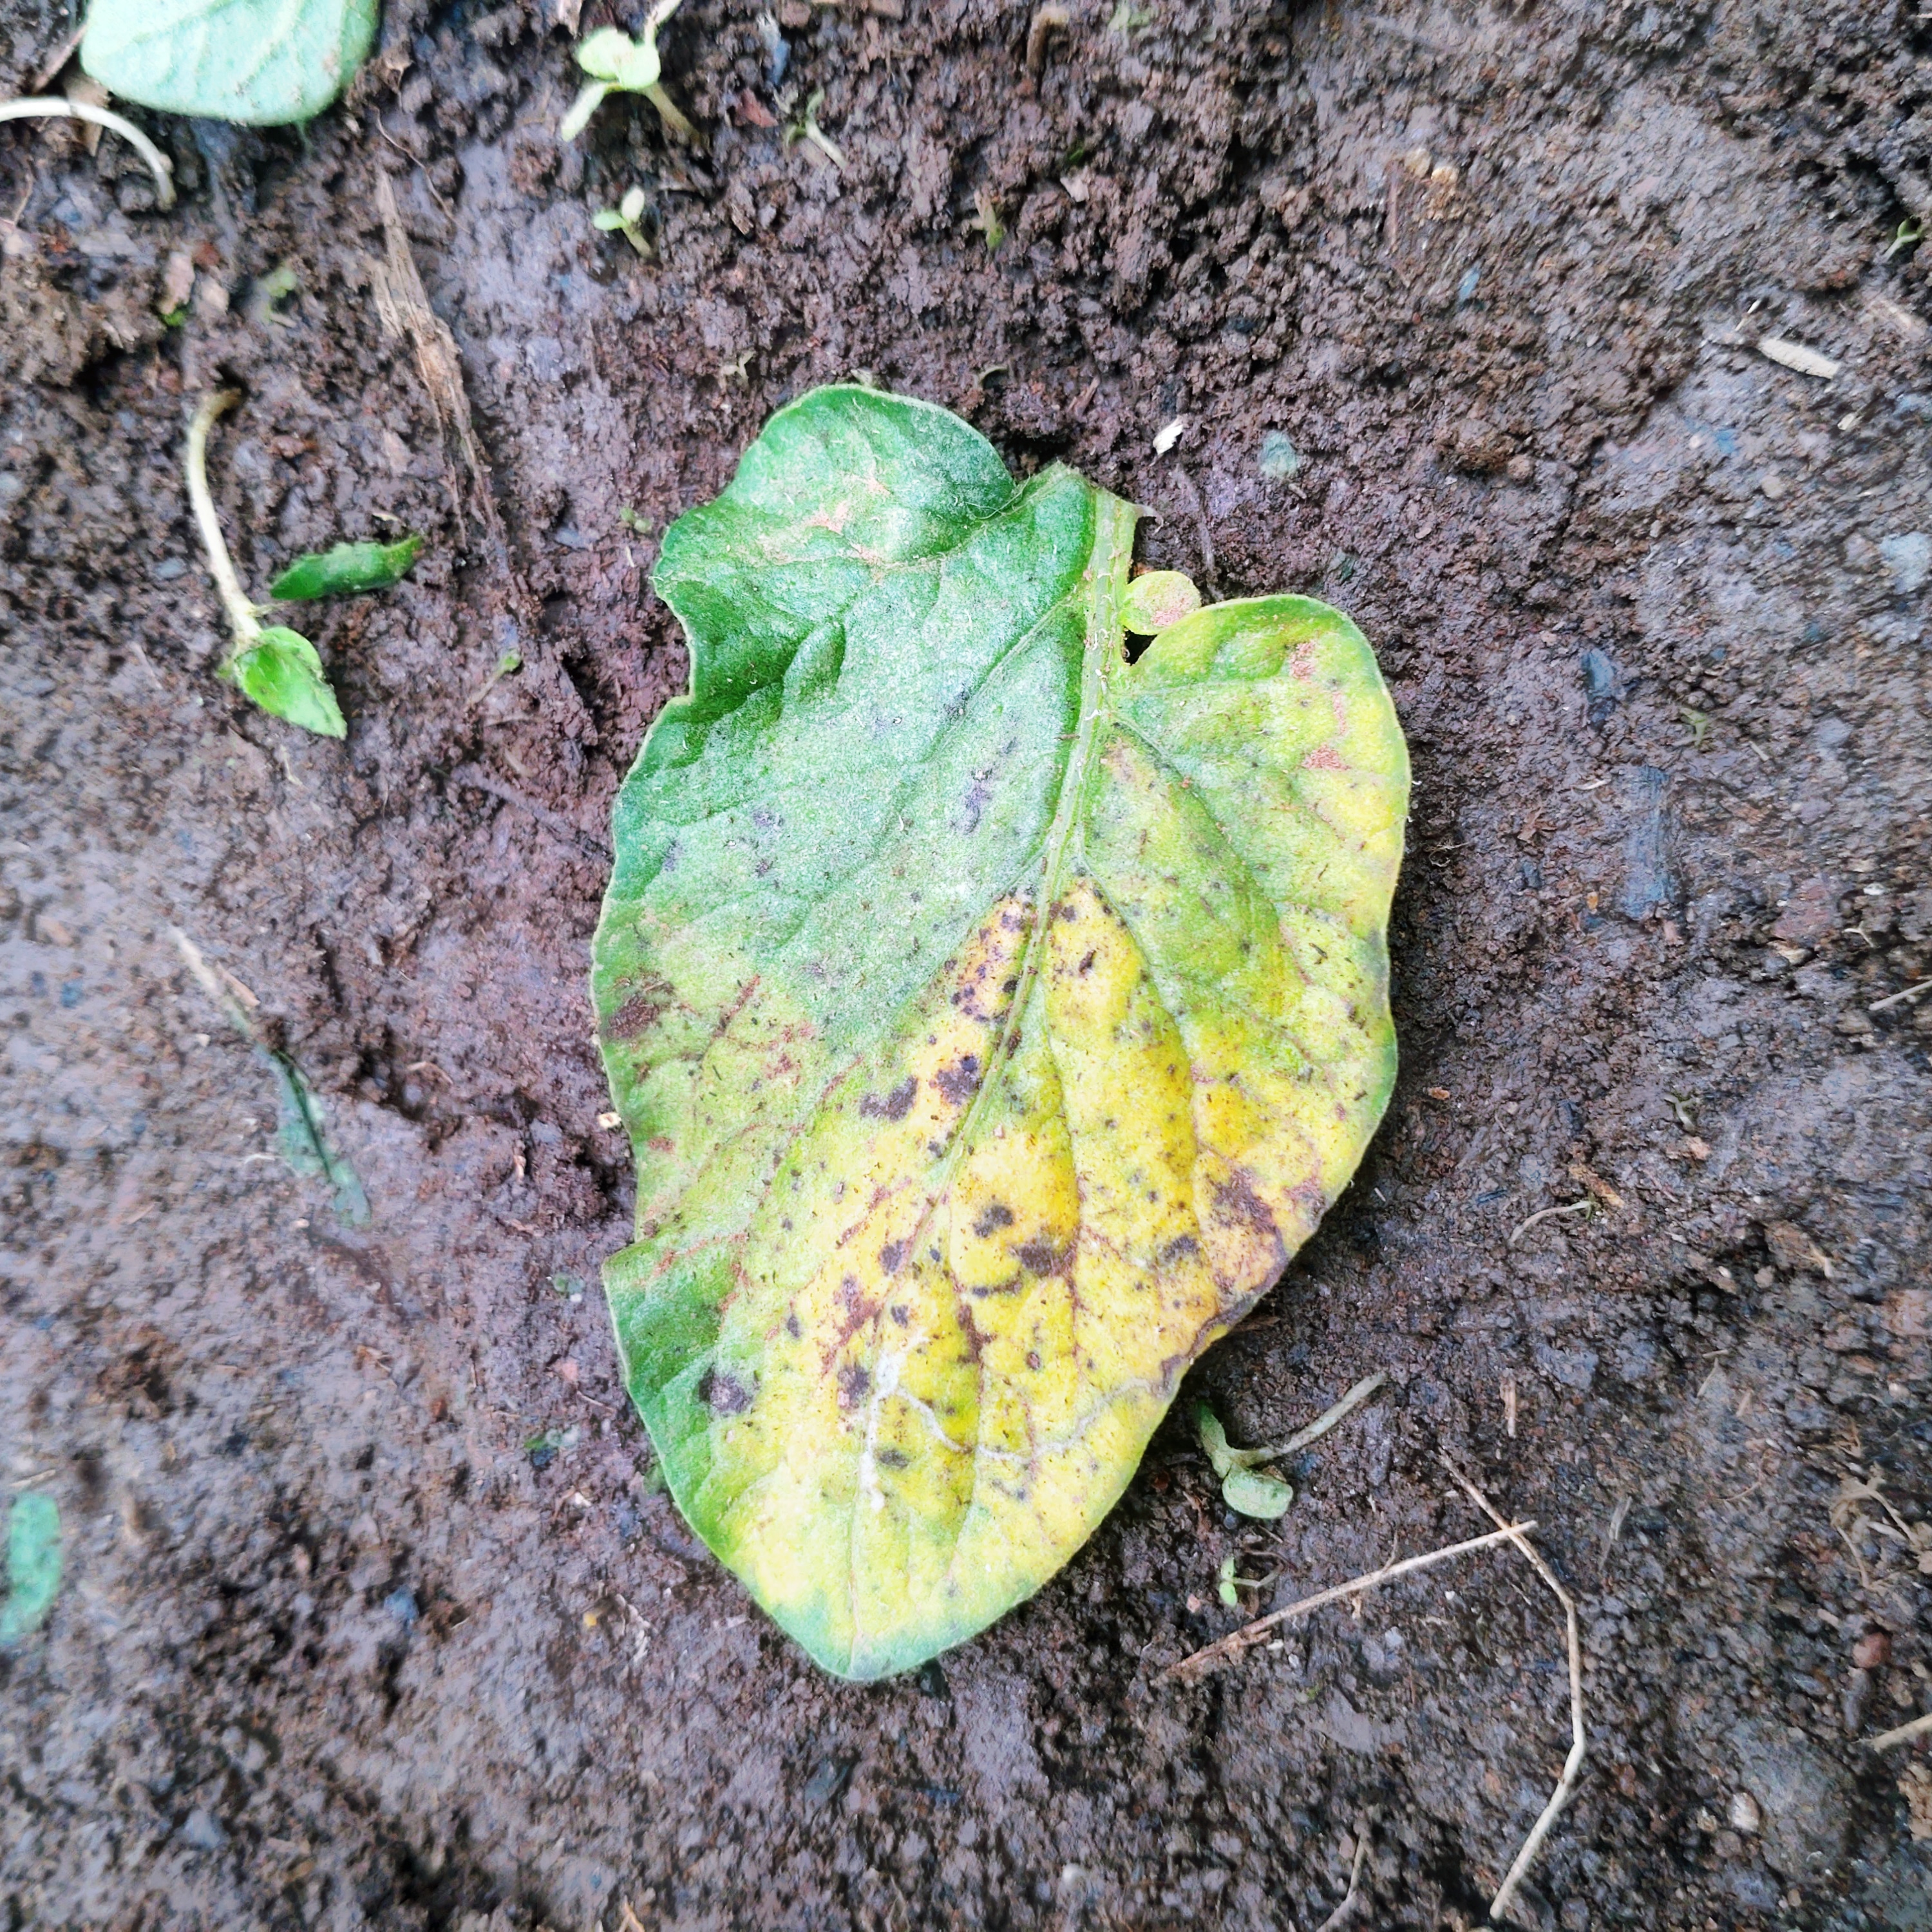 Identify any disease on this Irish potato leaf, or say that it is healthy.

late blight
